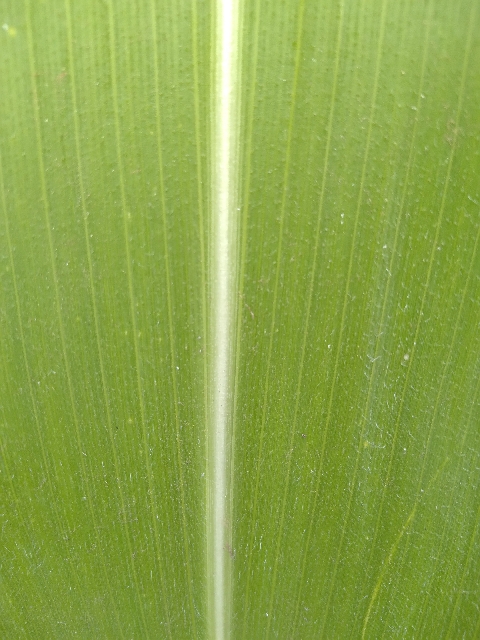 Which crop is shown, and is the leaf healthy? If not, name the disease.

maize, healthy
